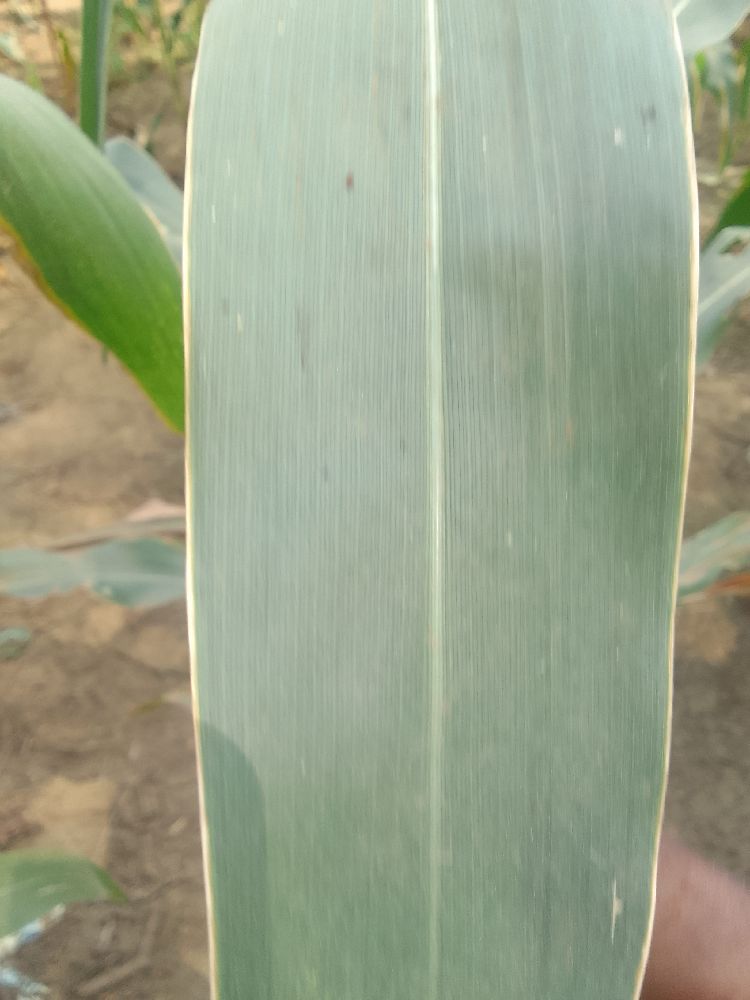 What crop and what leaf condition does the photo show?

maize, healthy
